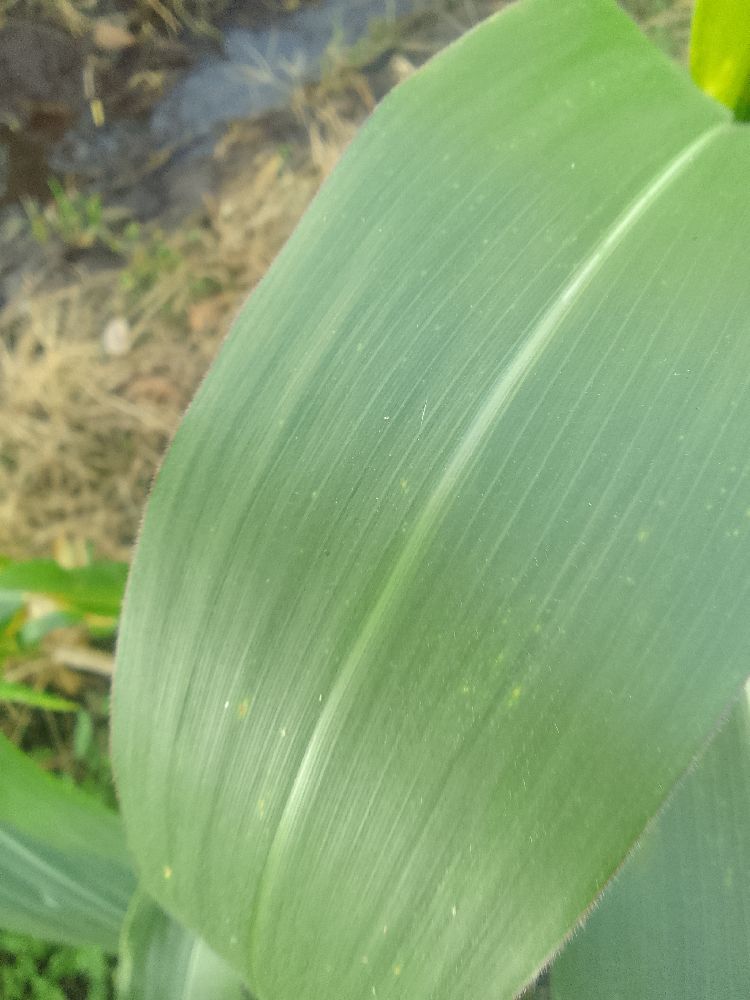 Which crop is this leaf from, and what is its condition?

maize, healthy
